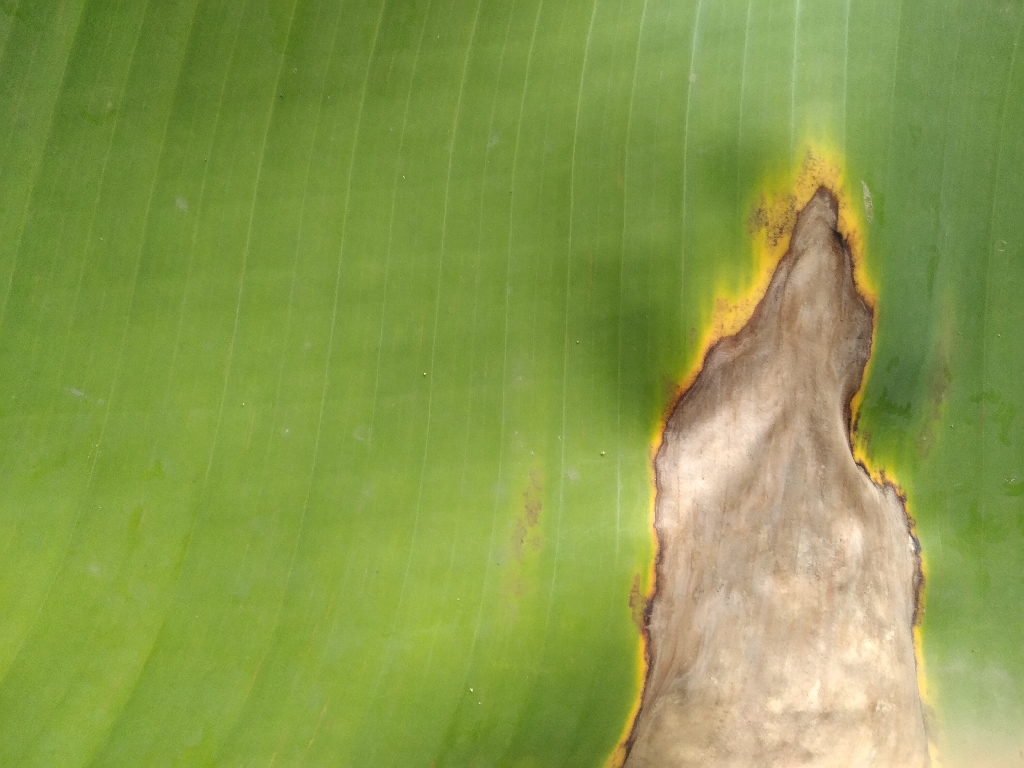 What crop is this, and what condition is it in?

banana, black sigatoka
